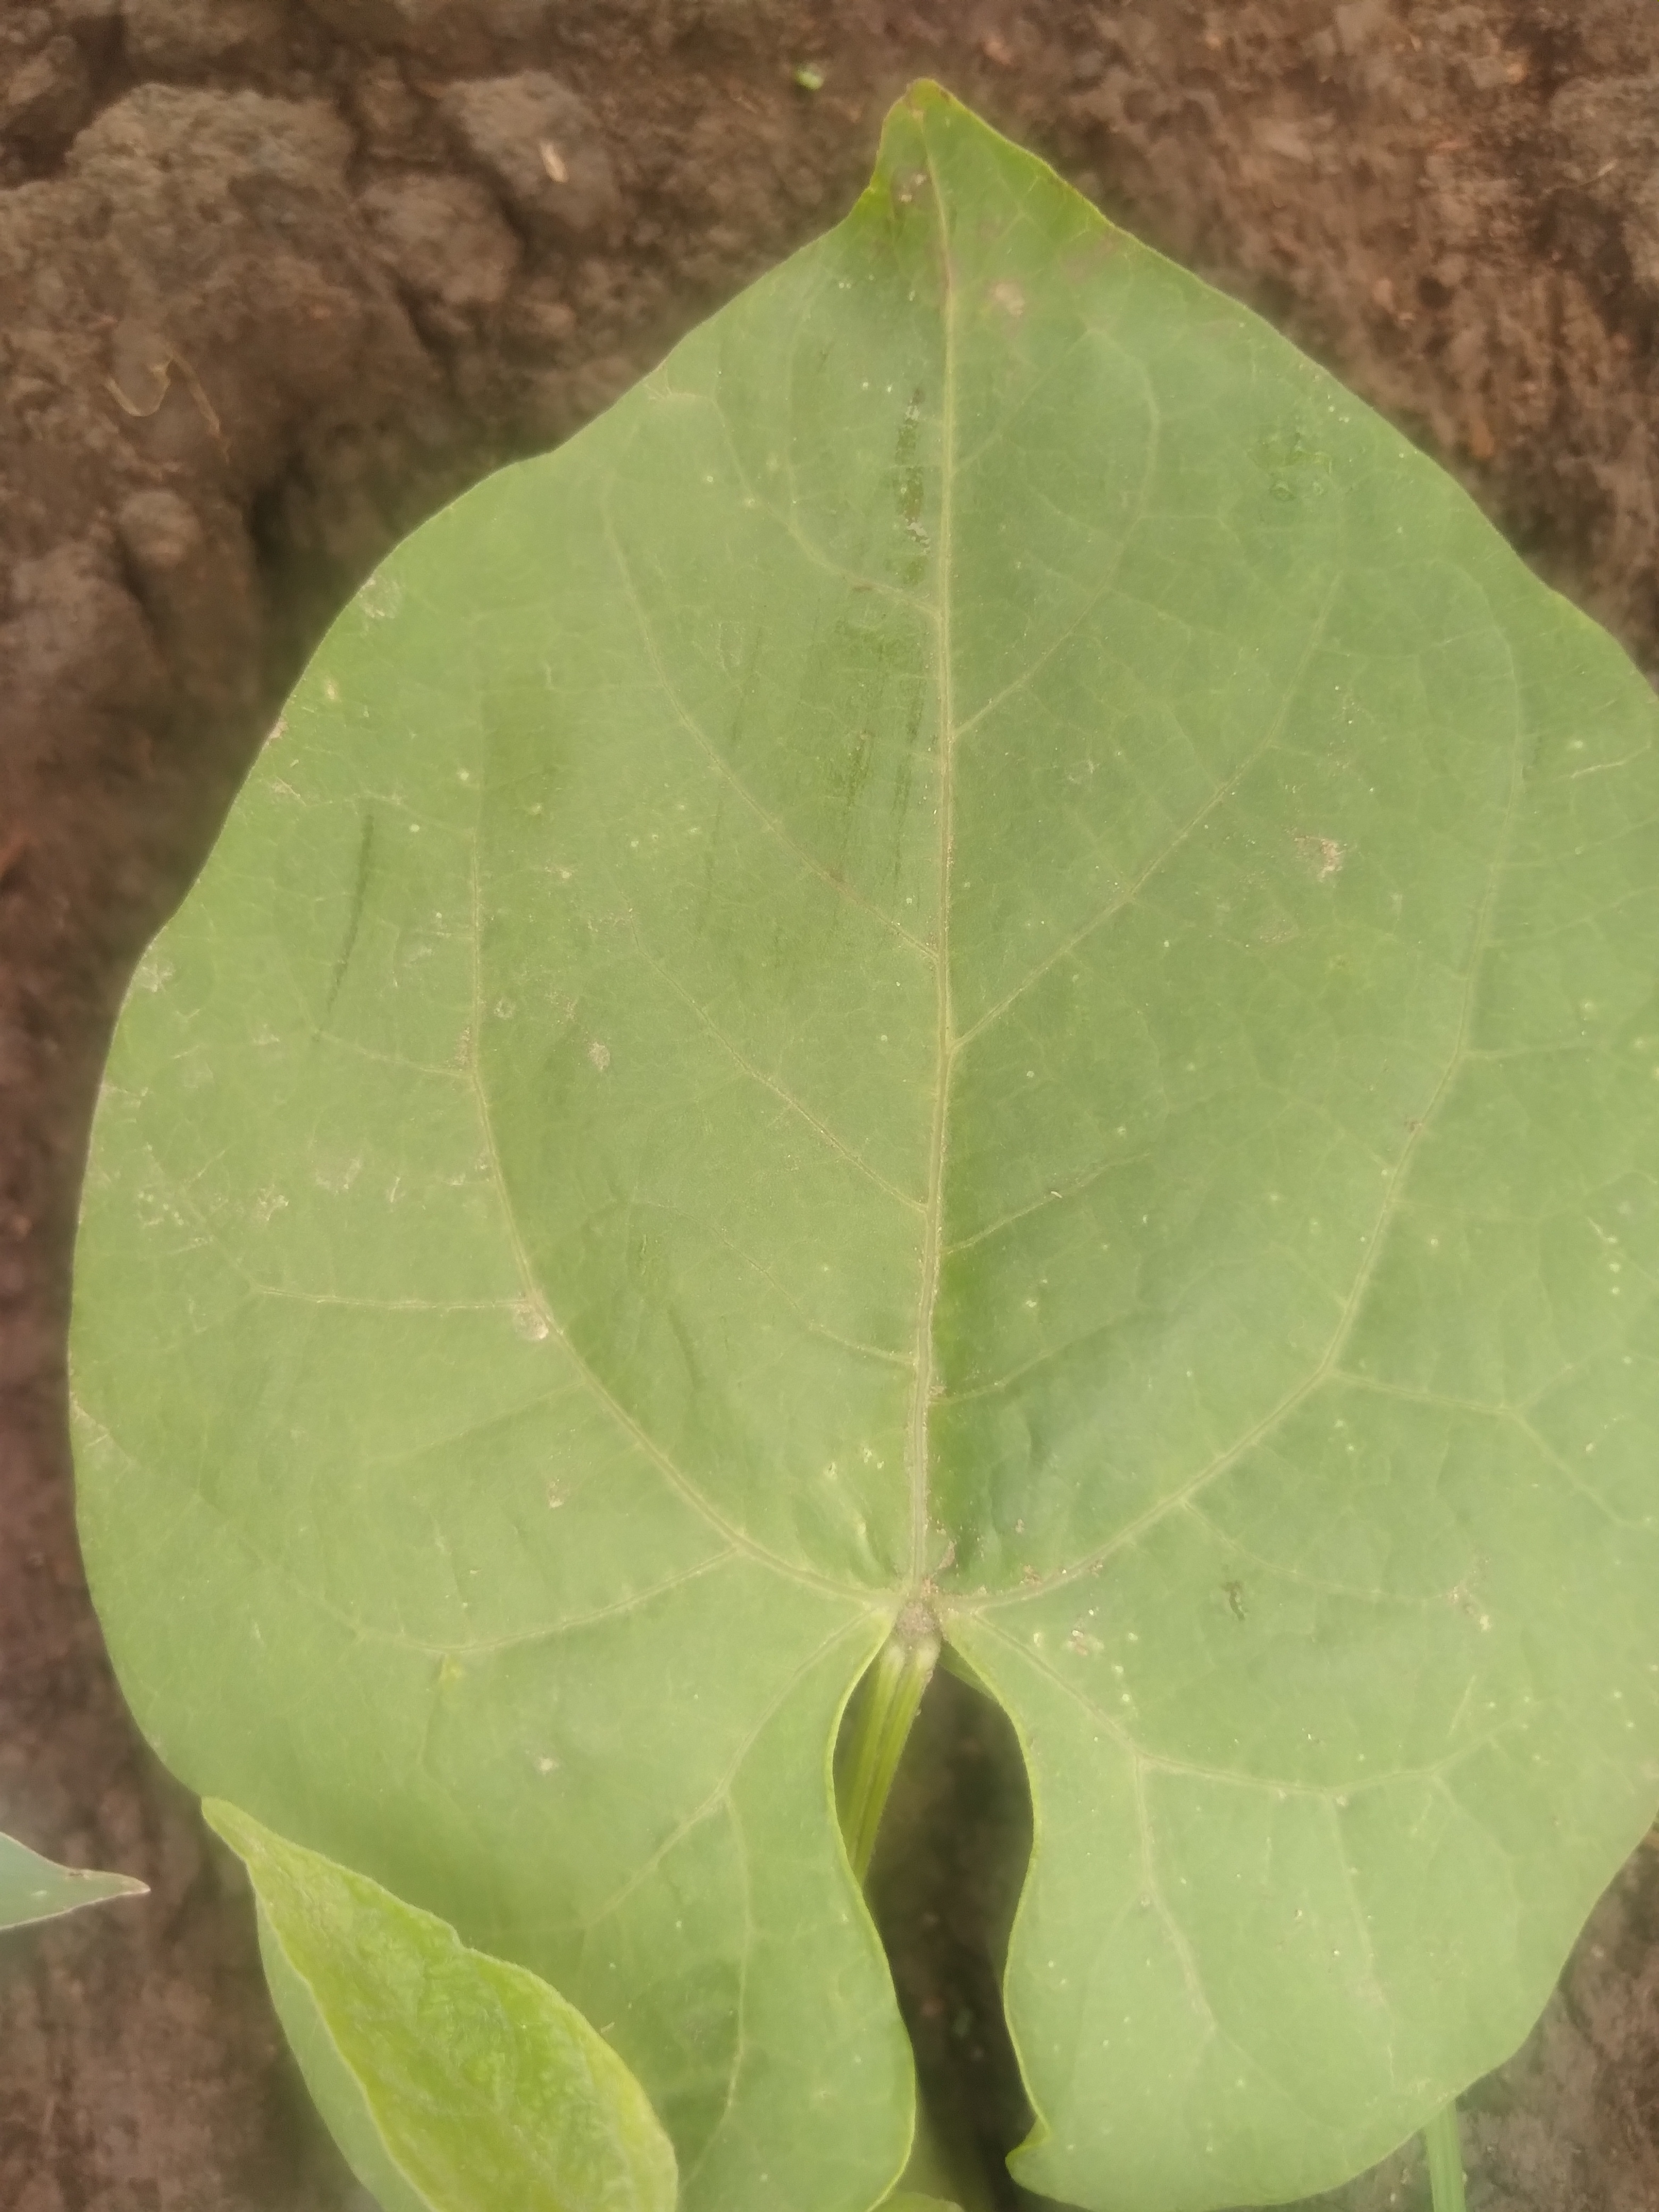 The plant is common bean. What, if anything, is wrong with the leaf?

healthy
